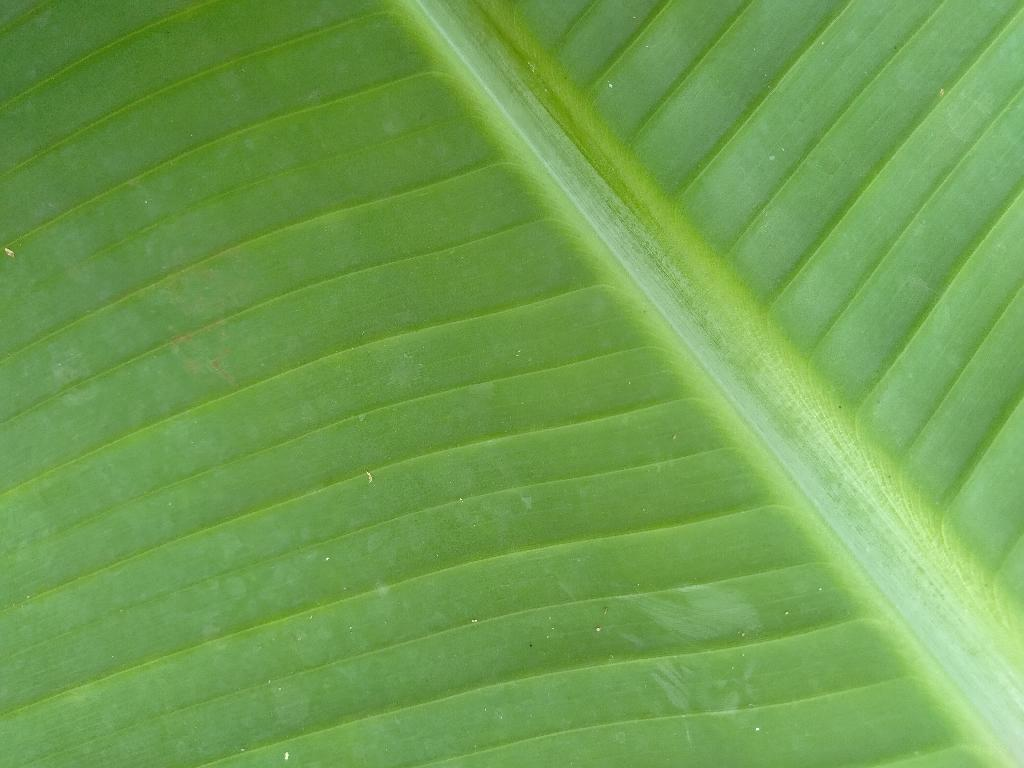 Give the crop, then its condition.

banana, healthy
